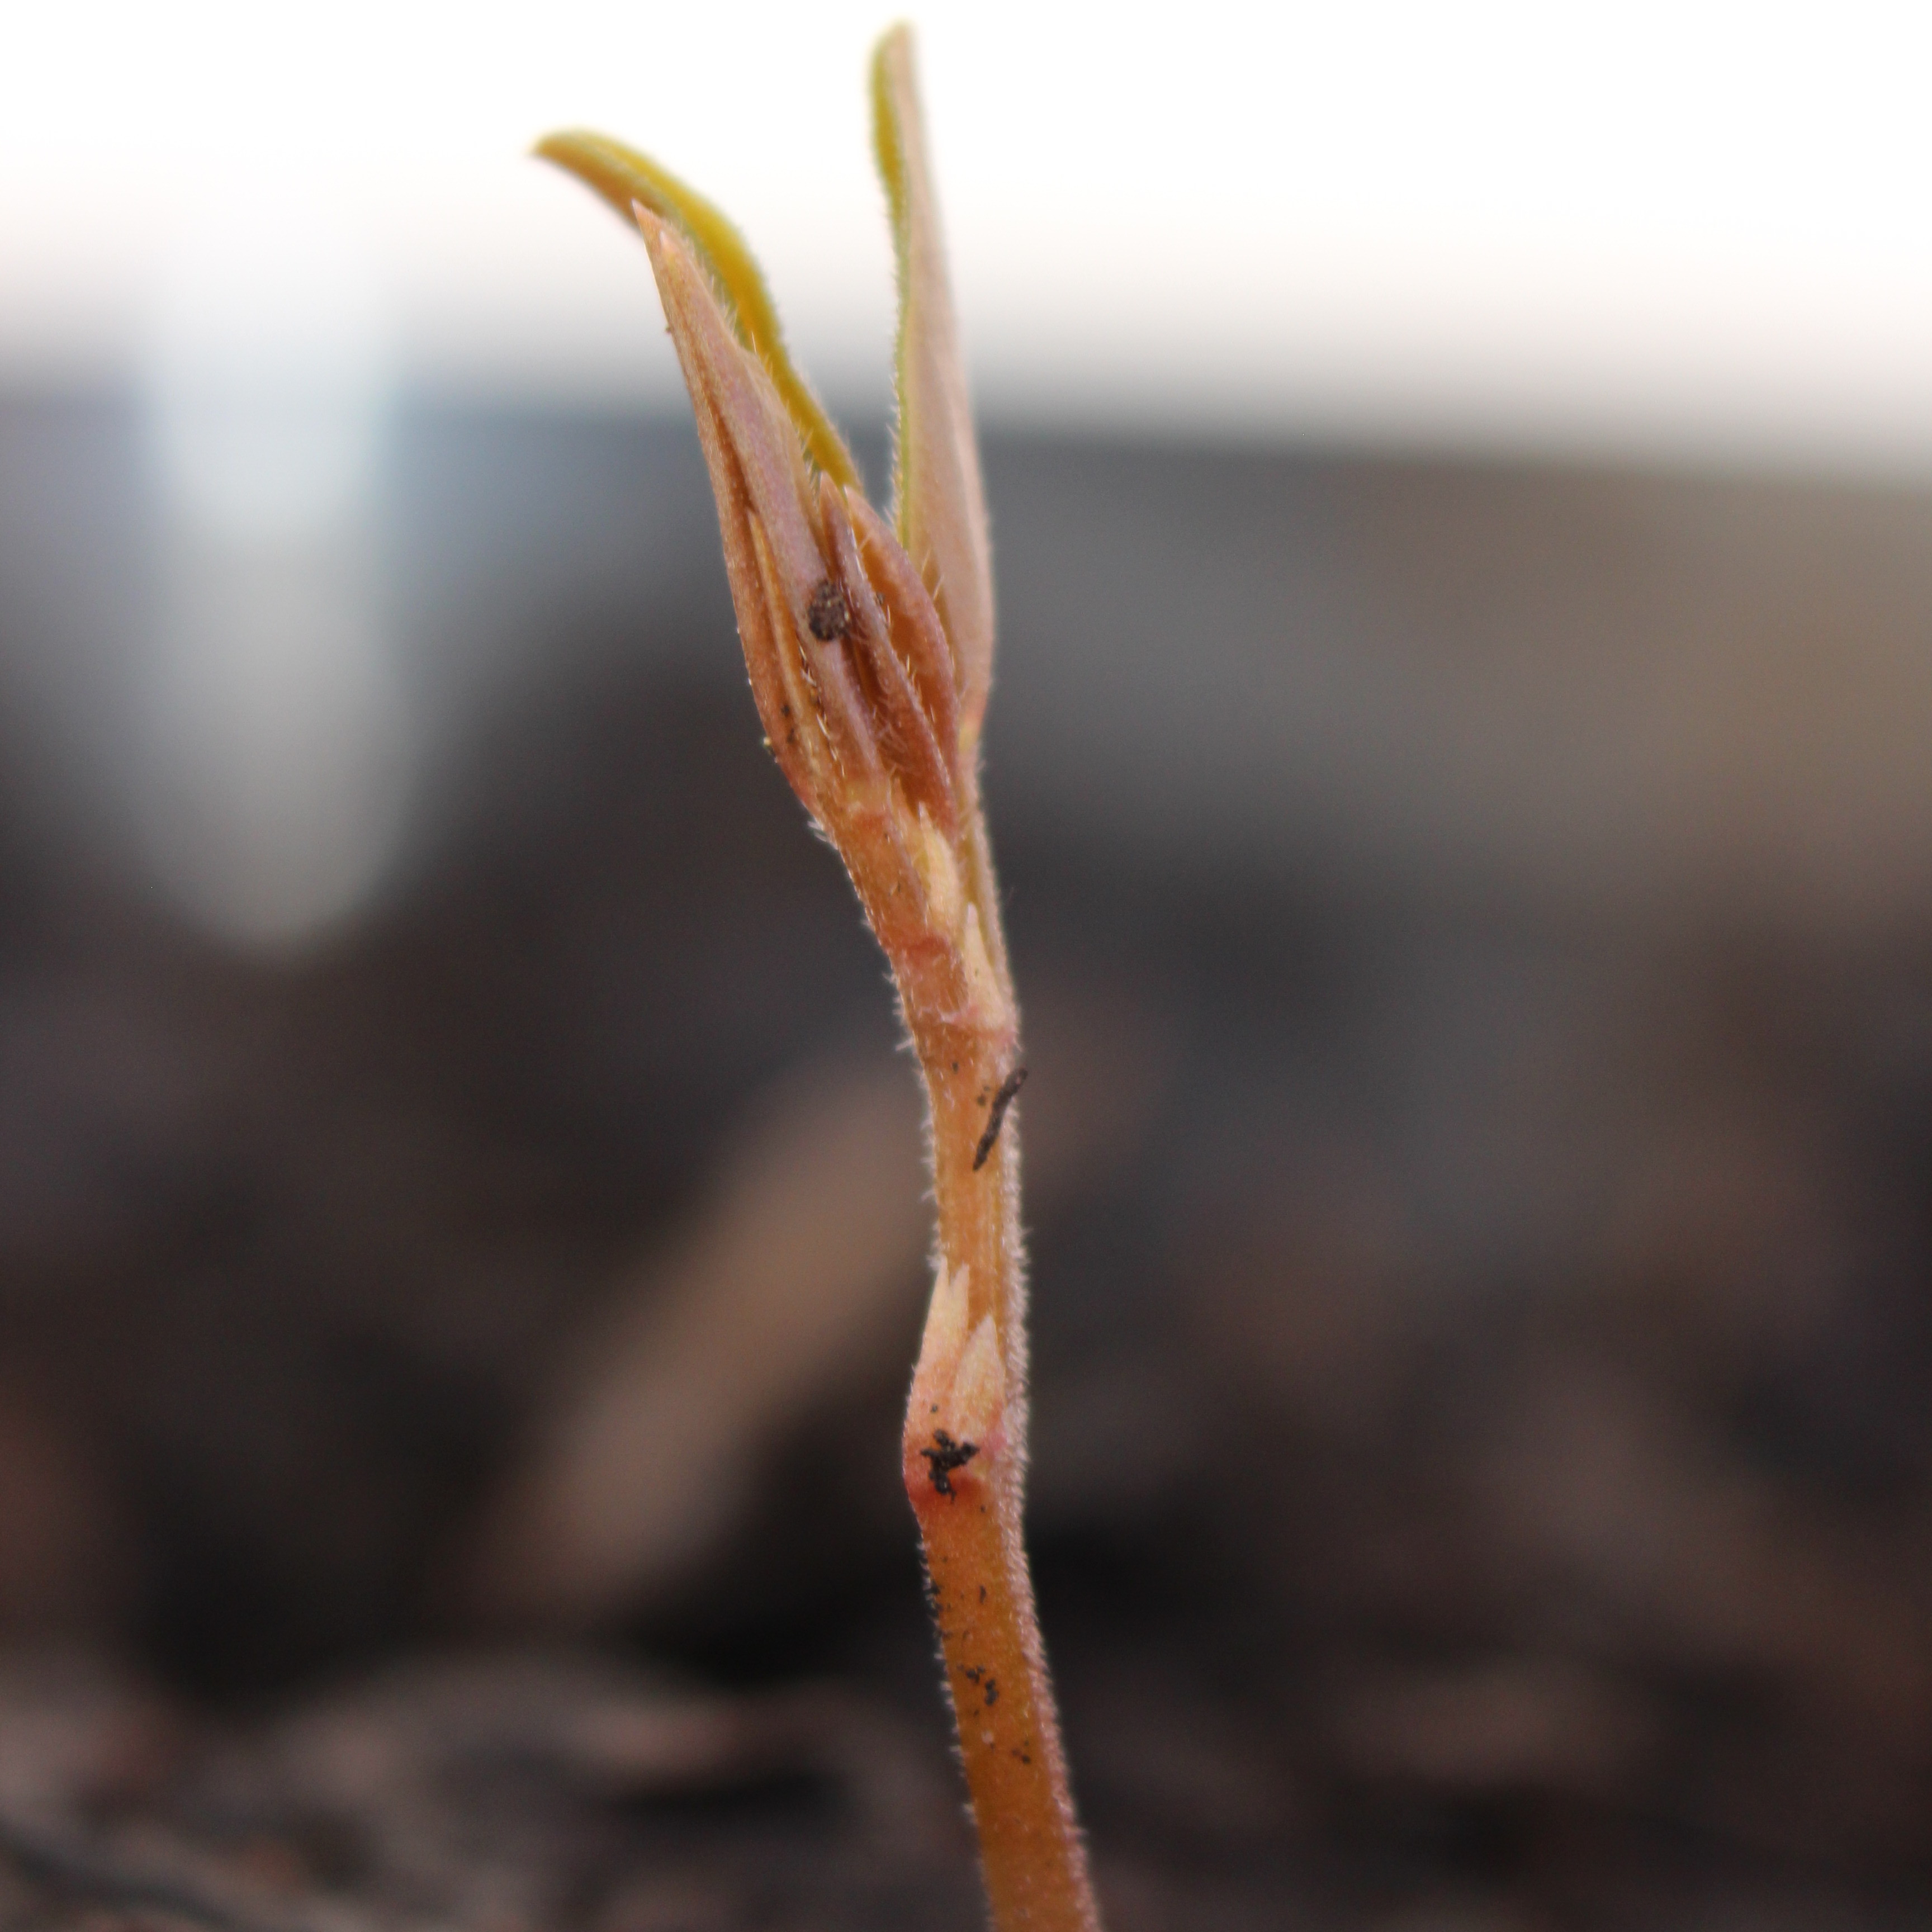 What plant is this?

Vicia sativa
